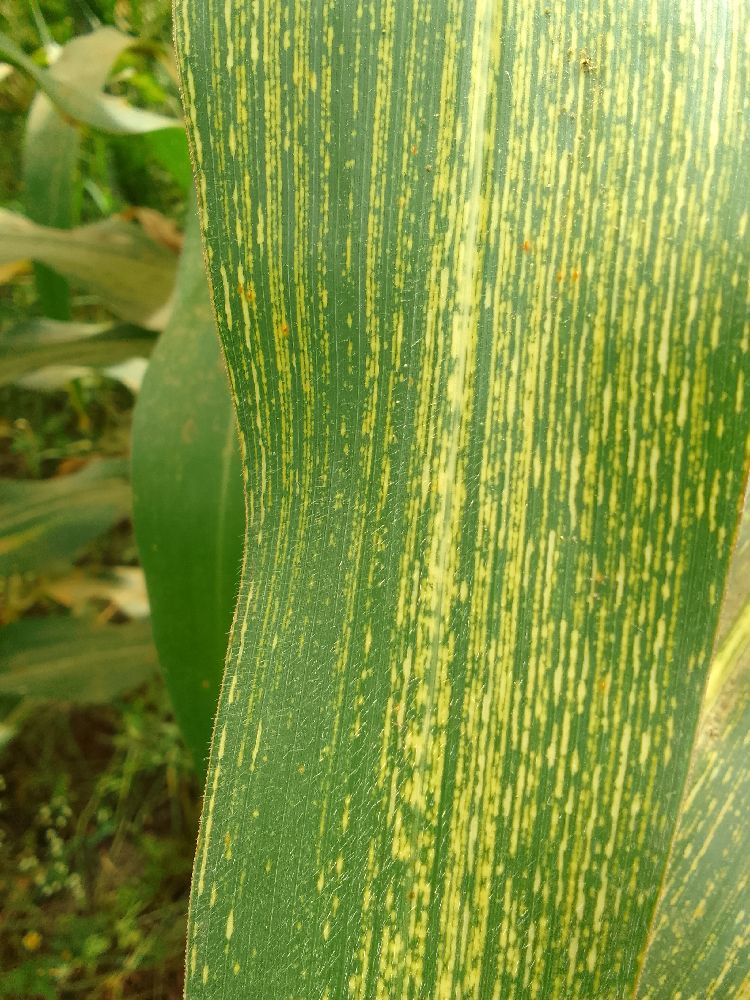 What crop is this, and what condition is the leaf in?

maize, maize streak virus
